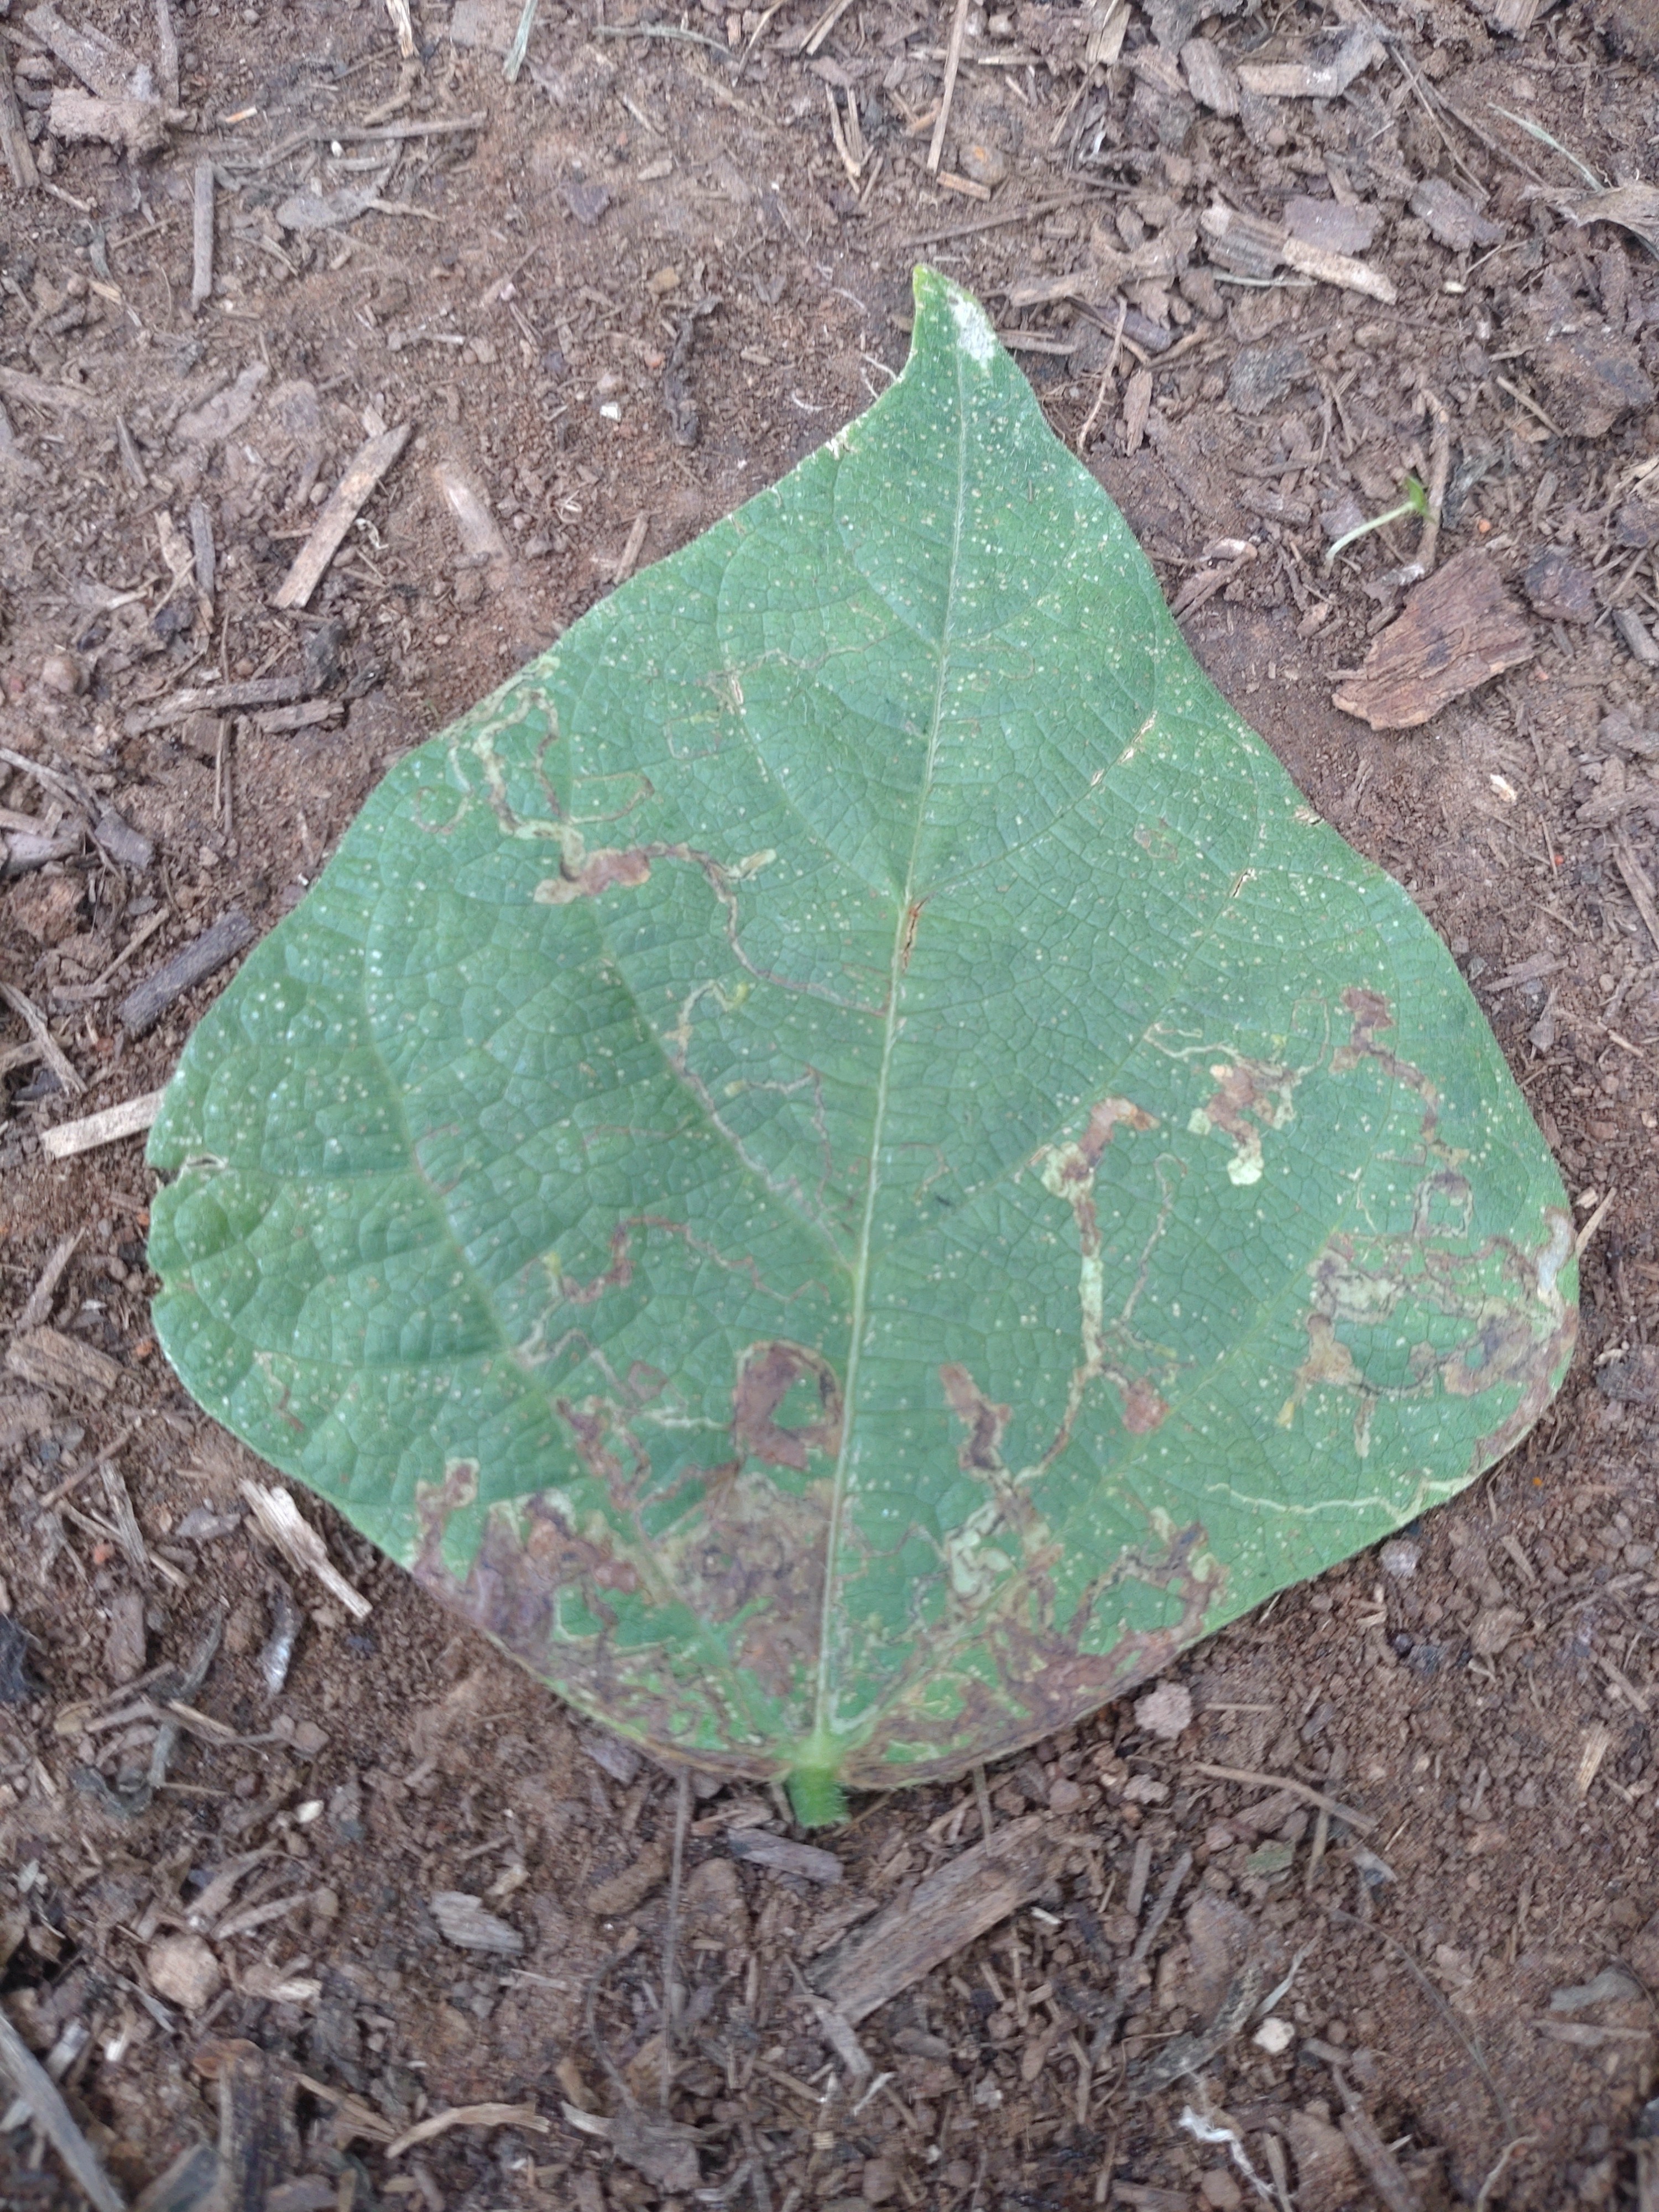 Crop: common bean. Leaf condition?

anthracnose
